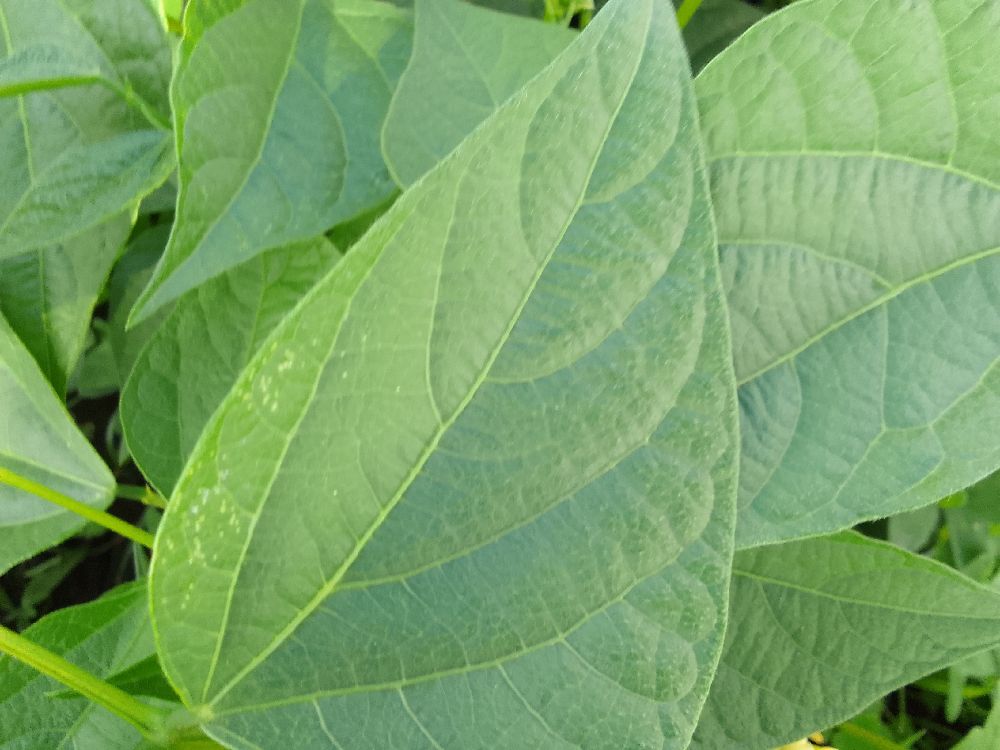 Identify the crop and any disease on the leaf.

common bean, healthy
